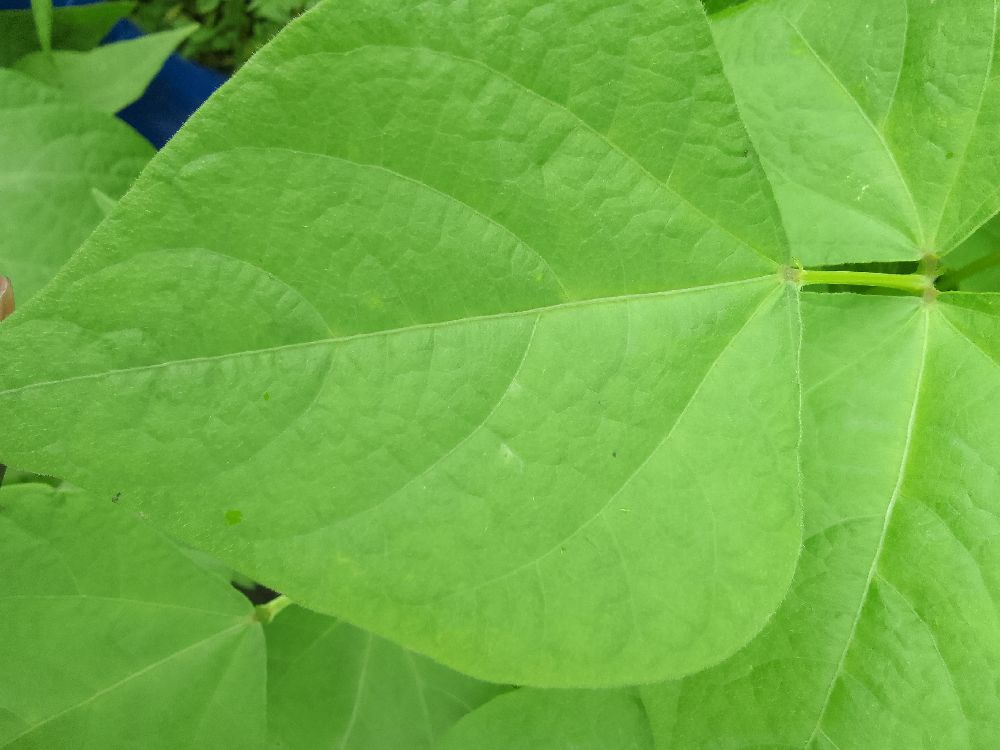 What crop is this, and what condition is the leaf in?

common bean, healthy
